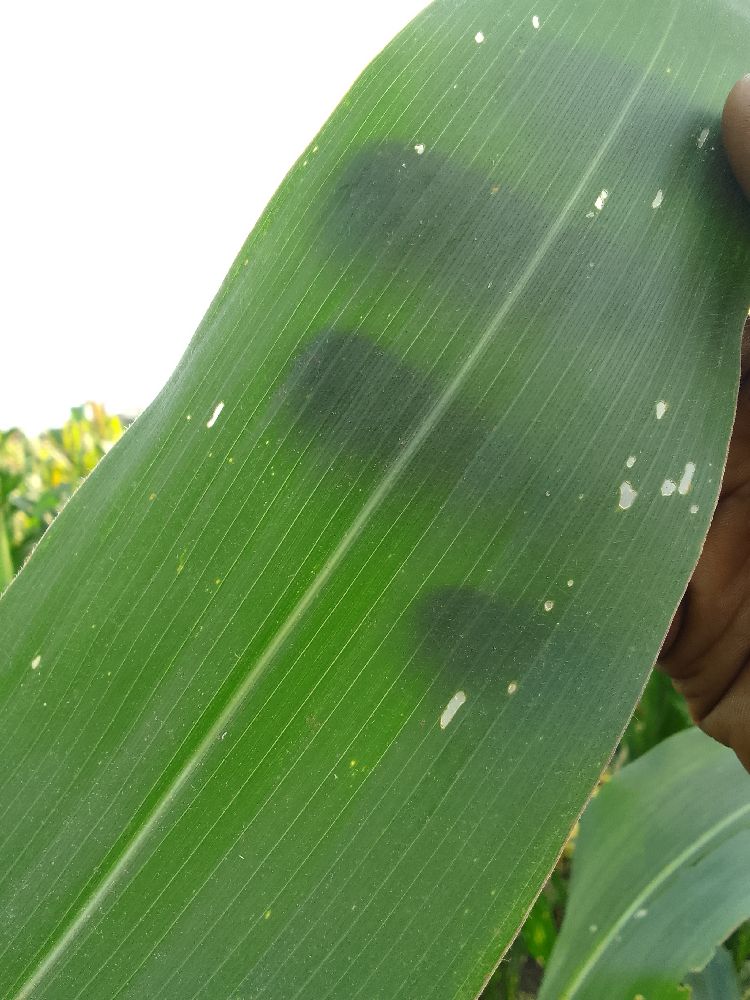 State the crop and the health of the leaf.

maize, healthy
